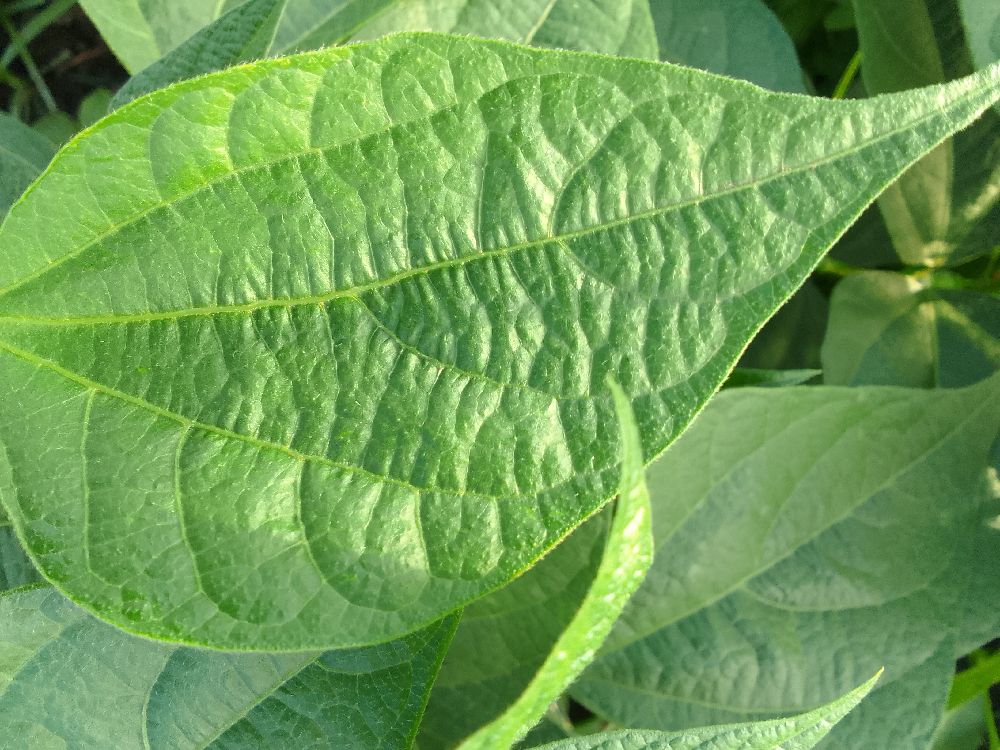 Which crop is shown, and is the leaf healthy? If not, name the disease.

common bean, healthy
